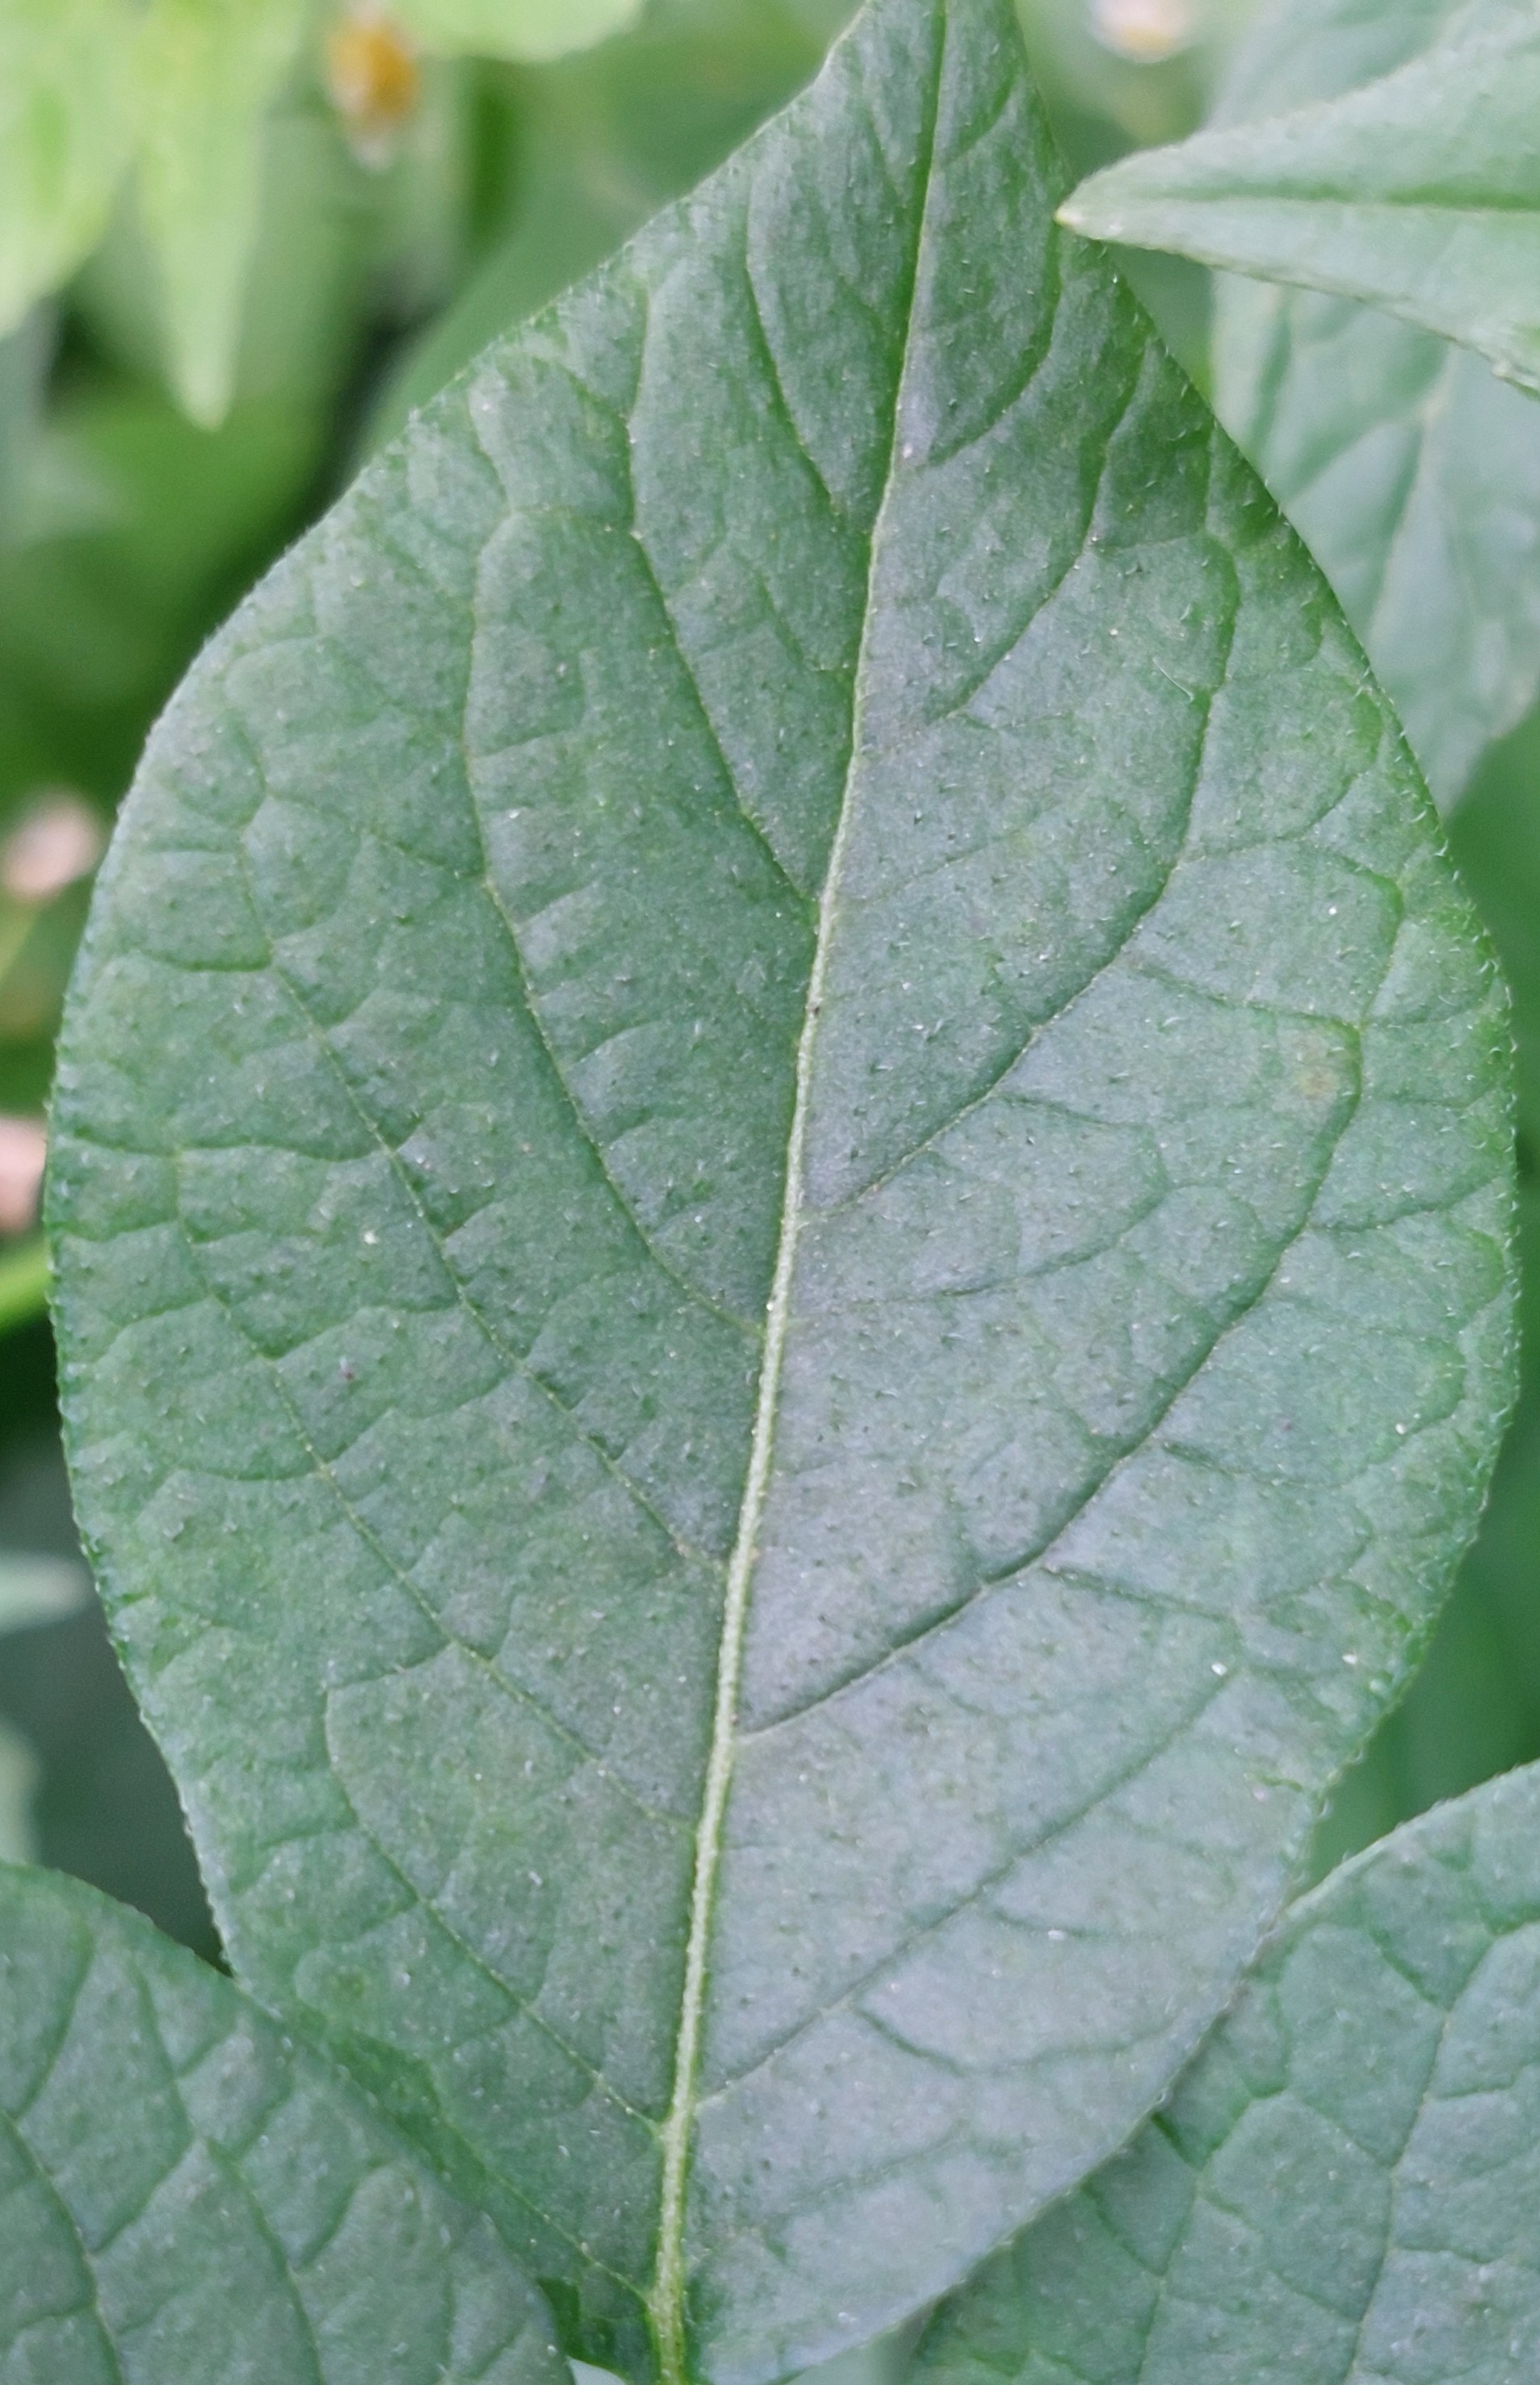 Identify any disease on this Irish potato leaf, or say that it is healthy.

healthy
